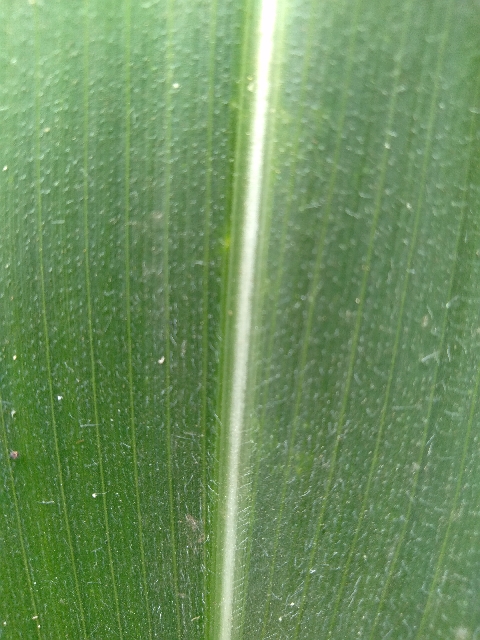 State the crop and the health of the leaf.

maize, healthy
